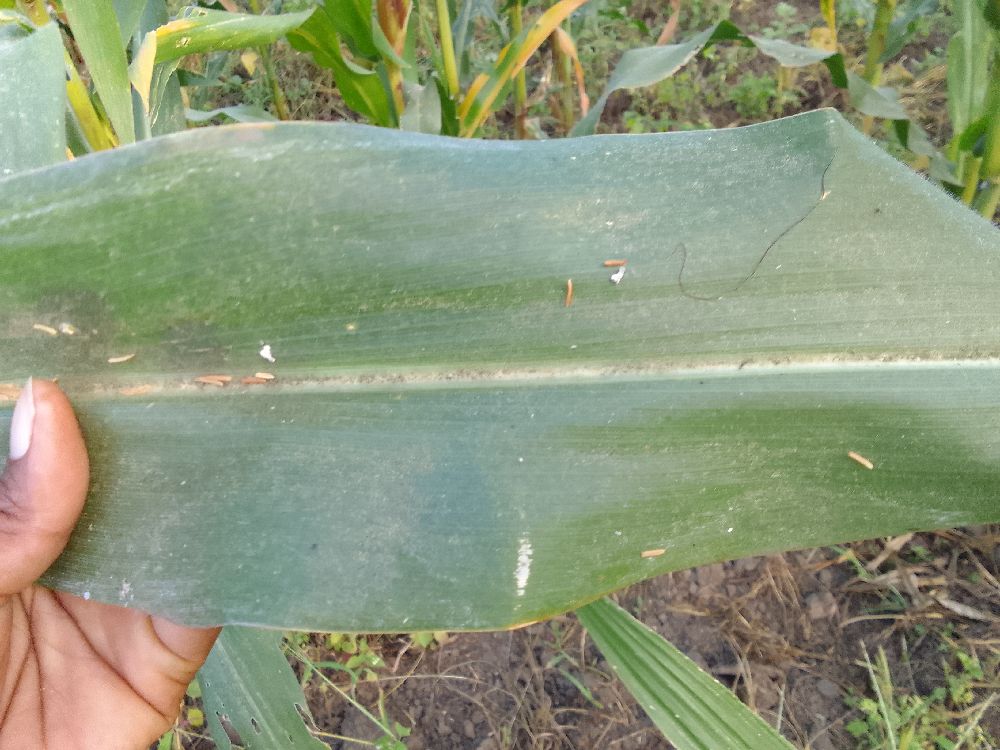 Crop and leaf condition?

maize, healthy
